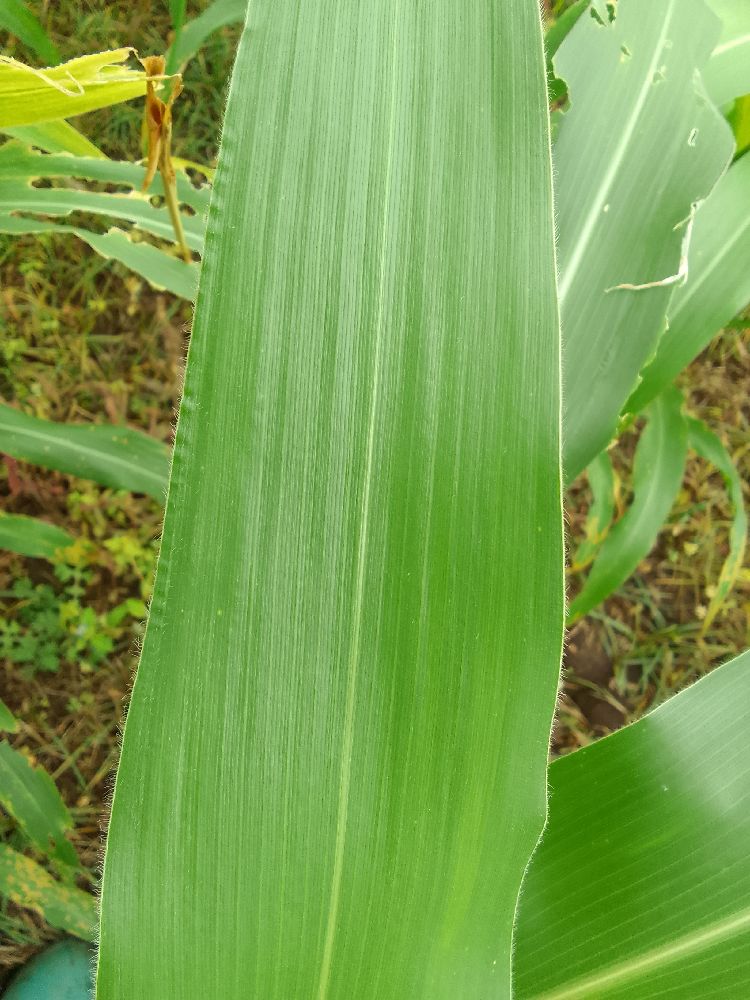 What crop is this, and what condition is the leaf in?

maize, healthy
